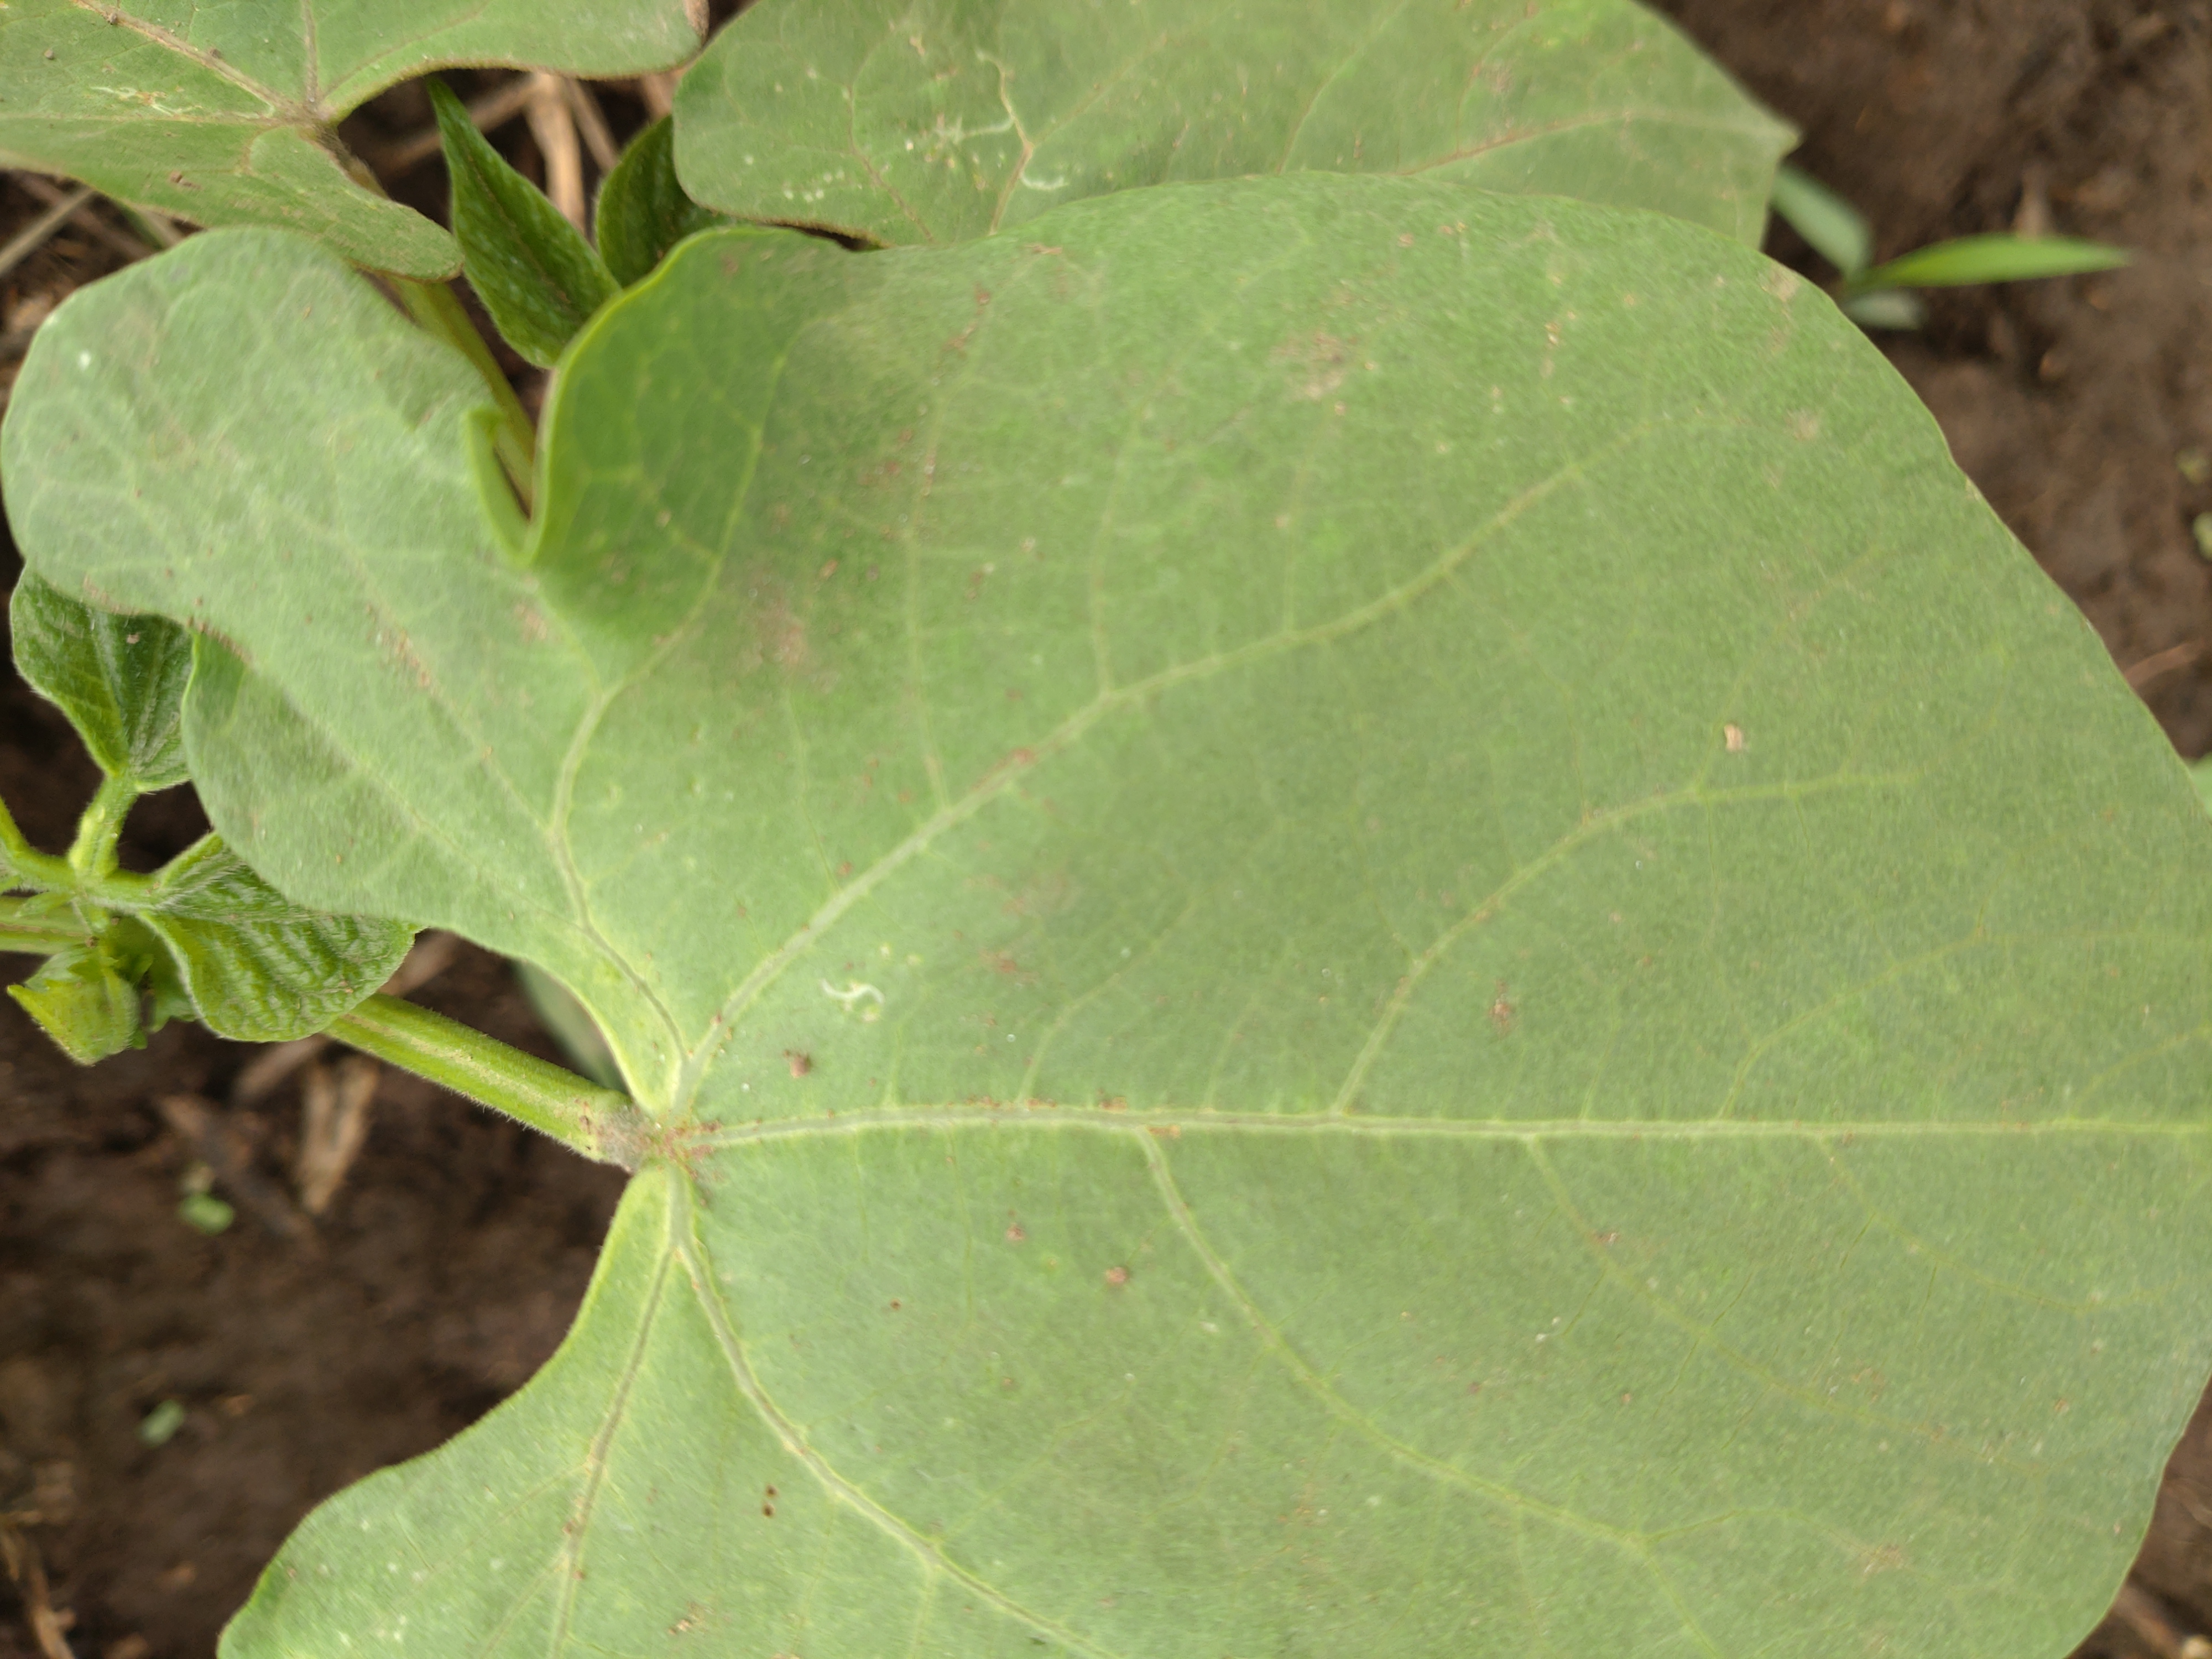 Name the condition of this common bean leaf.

healthy
